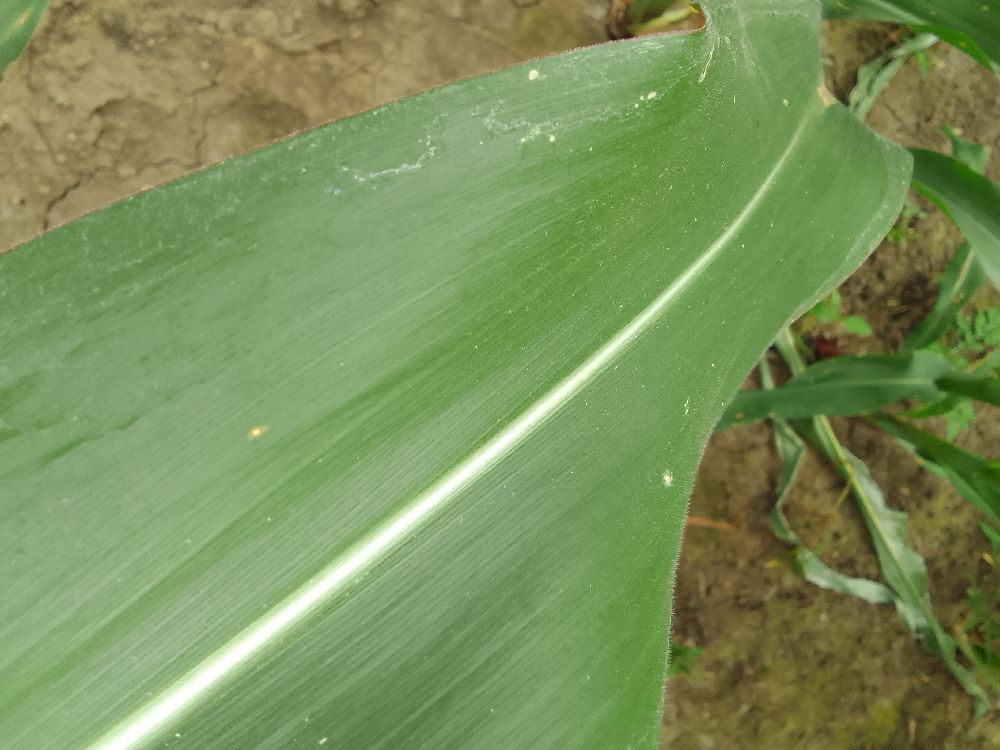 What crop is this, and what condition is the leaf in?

maize, healthy
